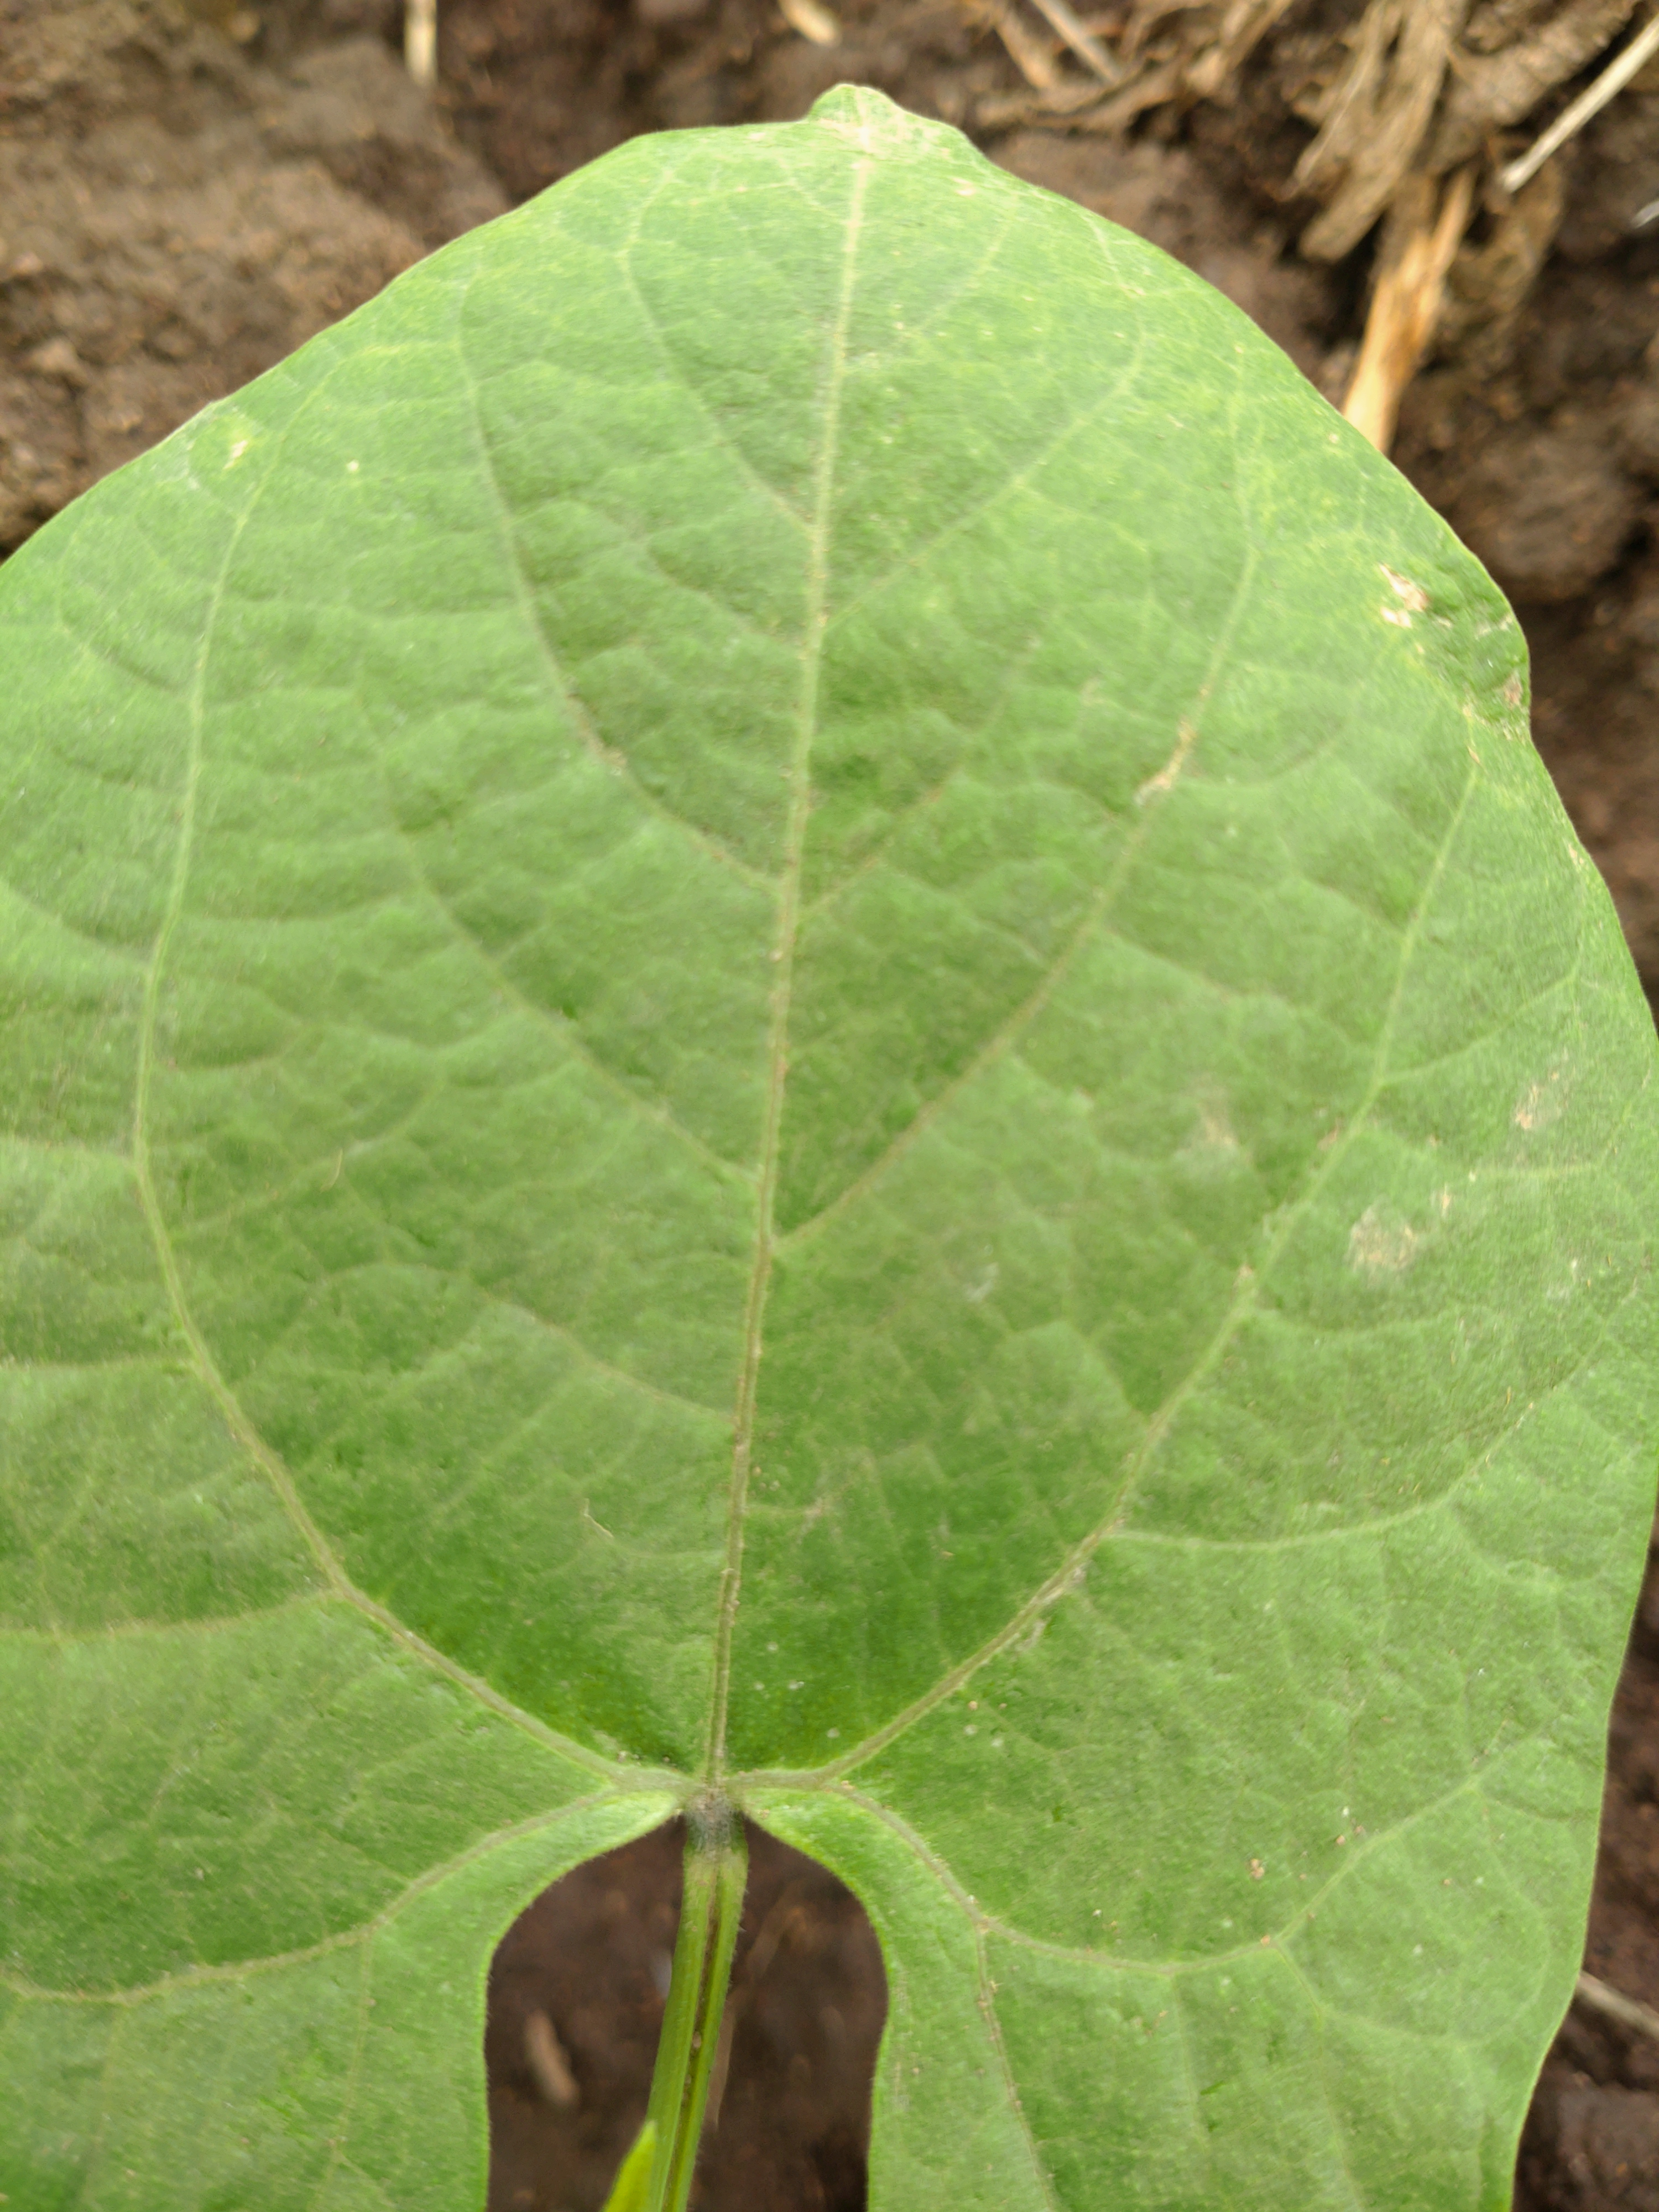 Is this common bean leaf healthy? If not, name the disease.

healthy
